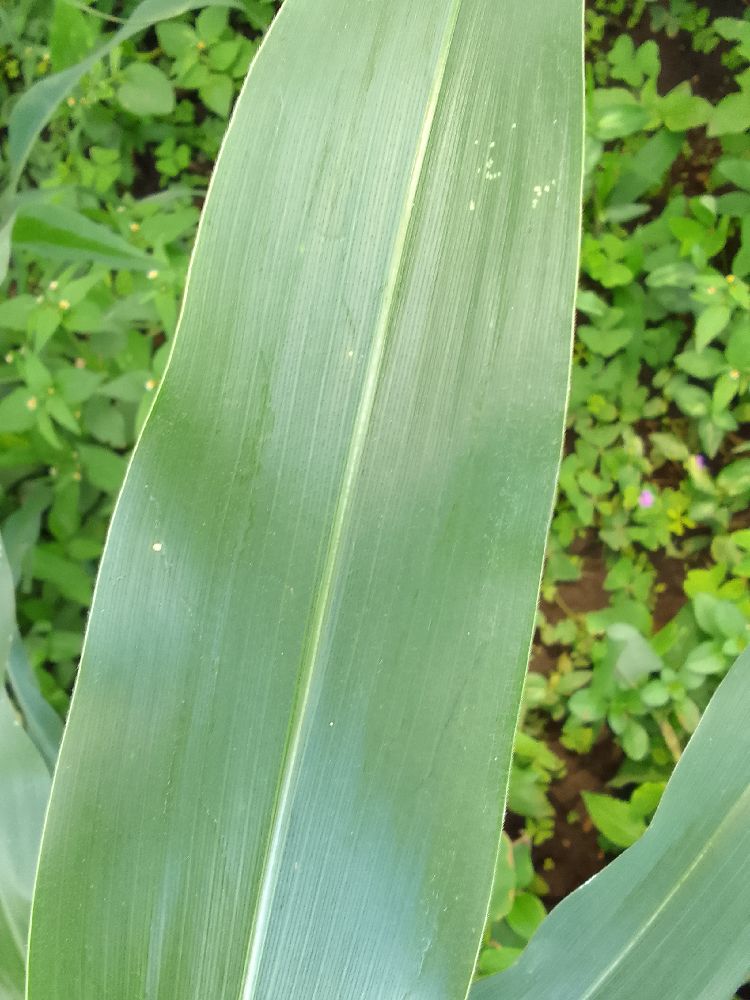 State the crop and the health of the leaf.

maize, healthy
